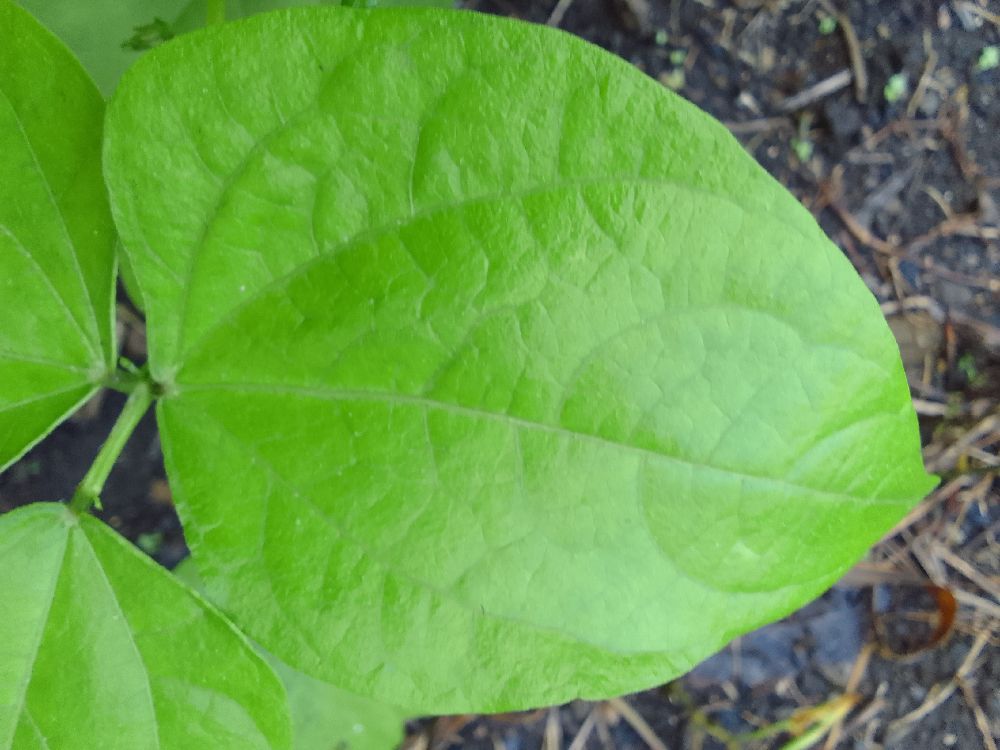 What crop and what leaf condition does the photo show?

common bean, healthy
